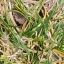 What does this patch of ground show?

grass
